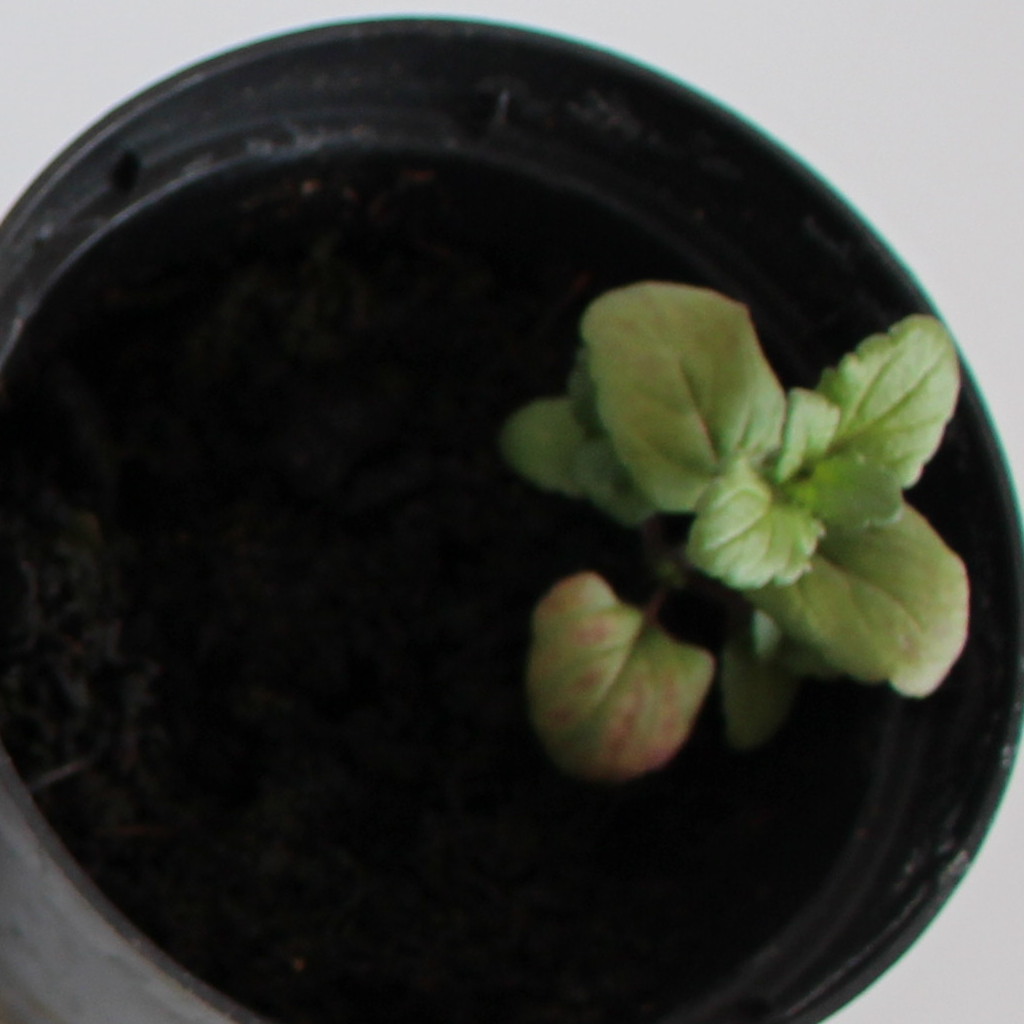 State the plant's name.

Veronica persica
